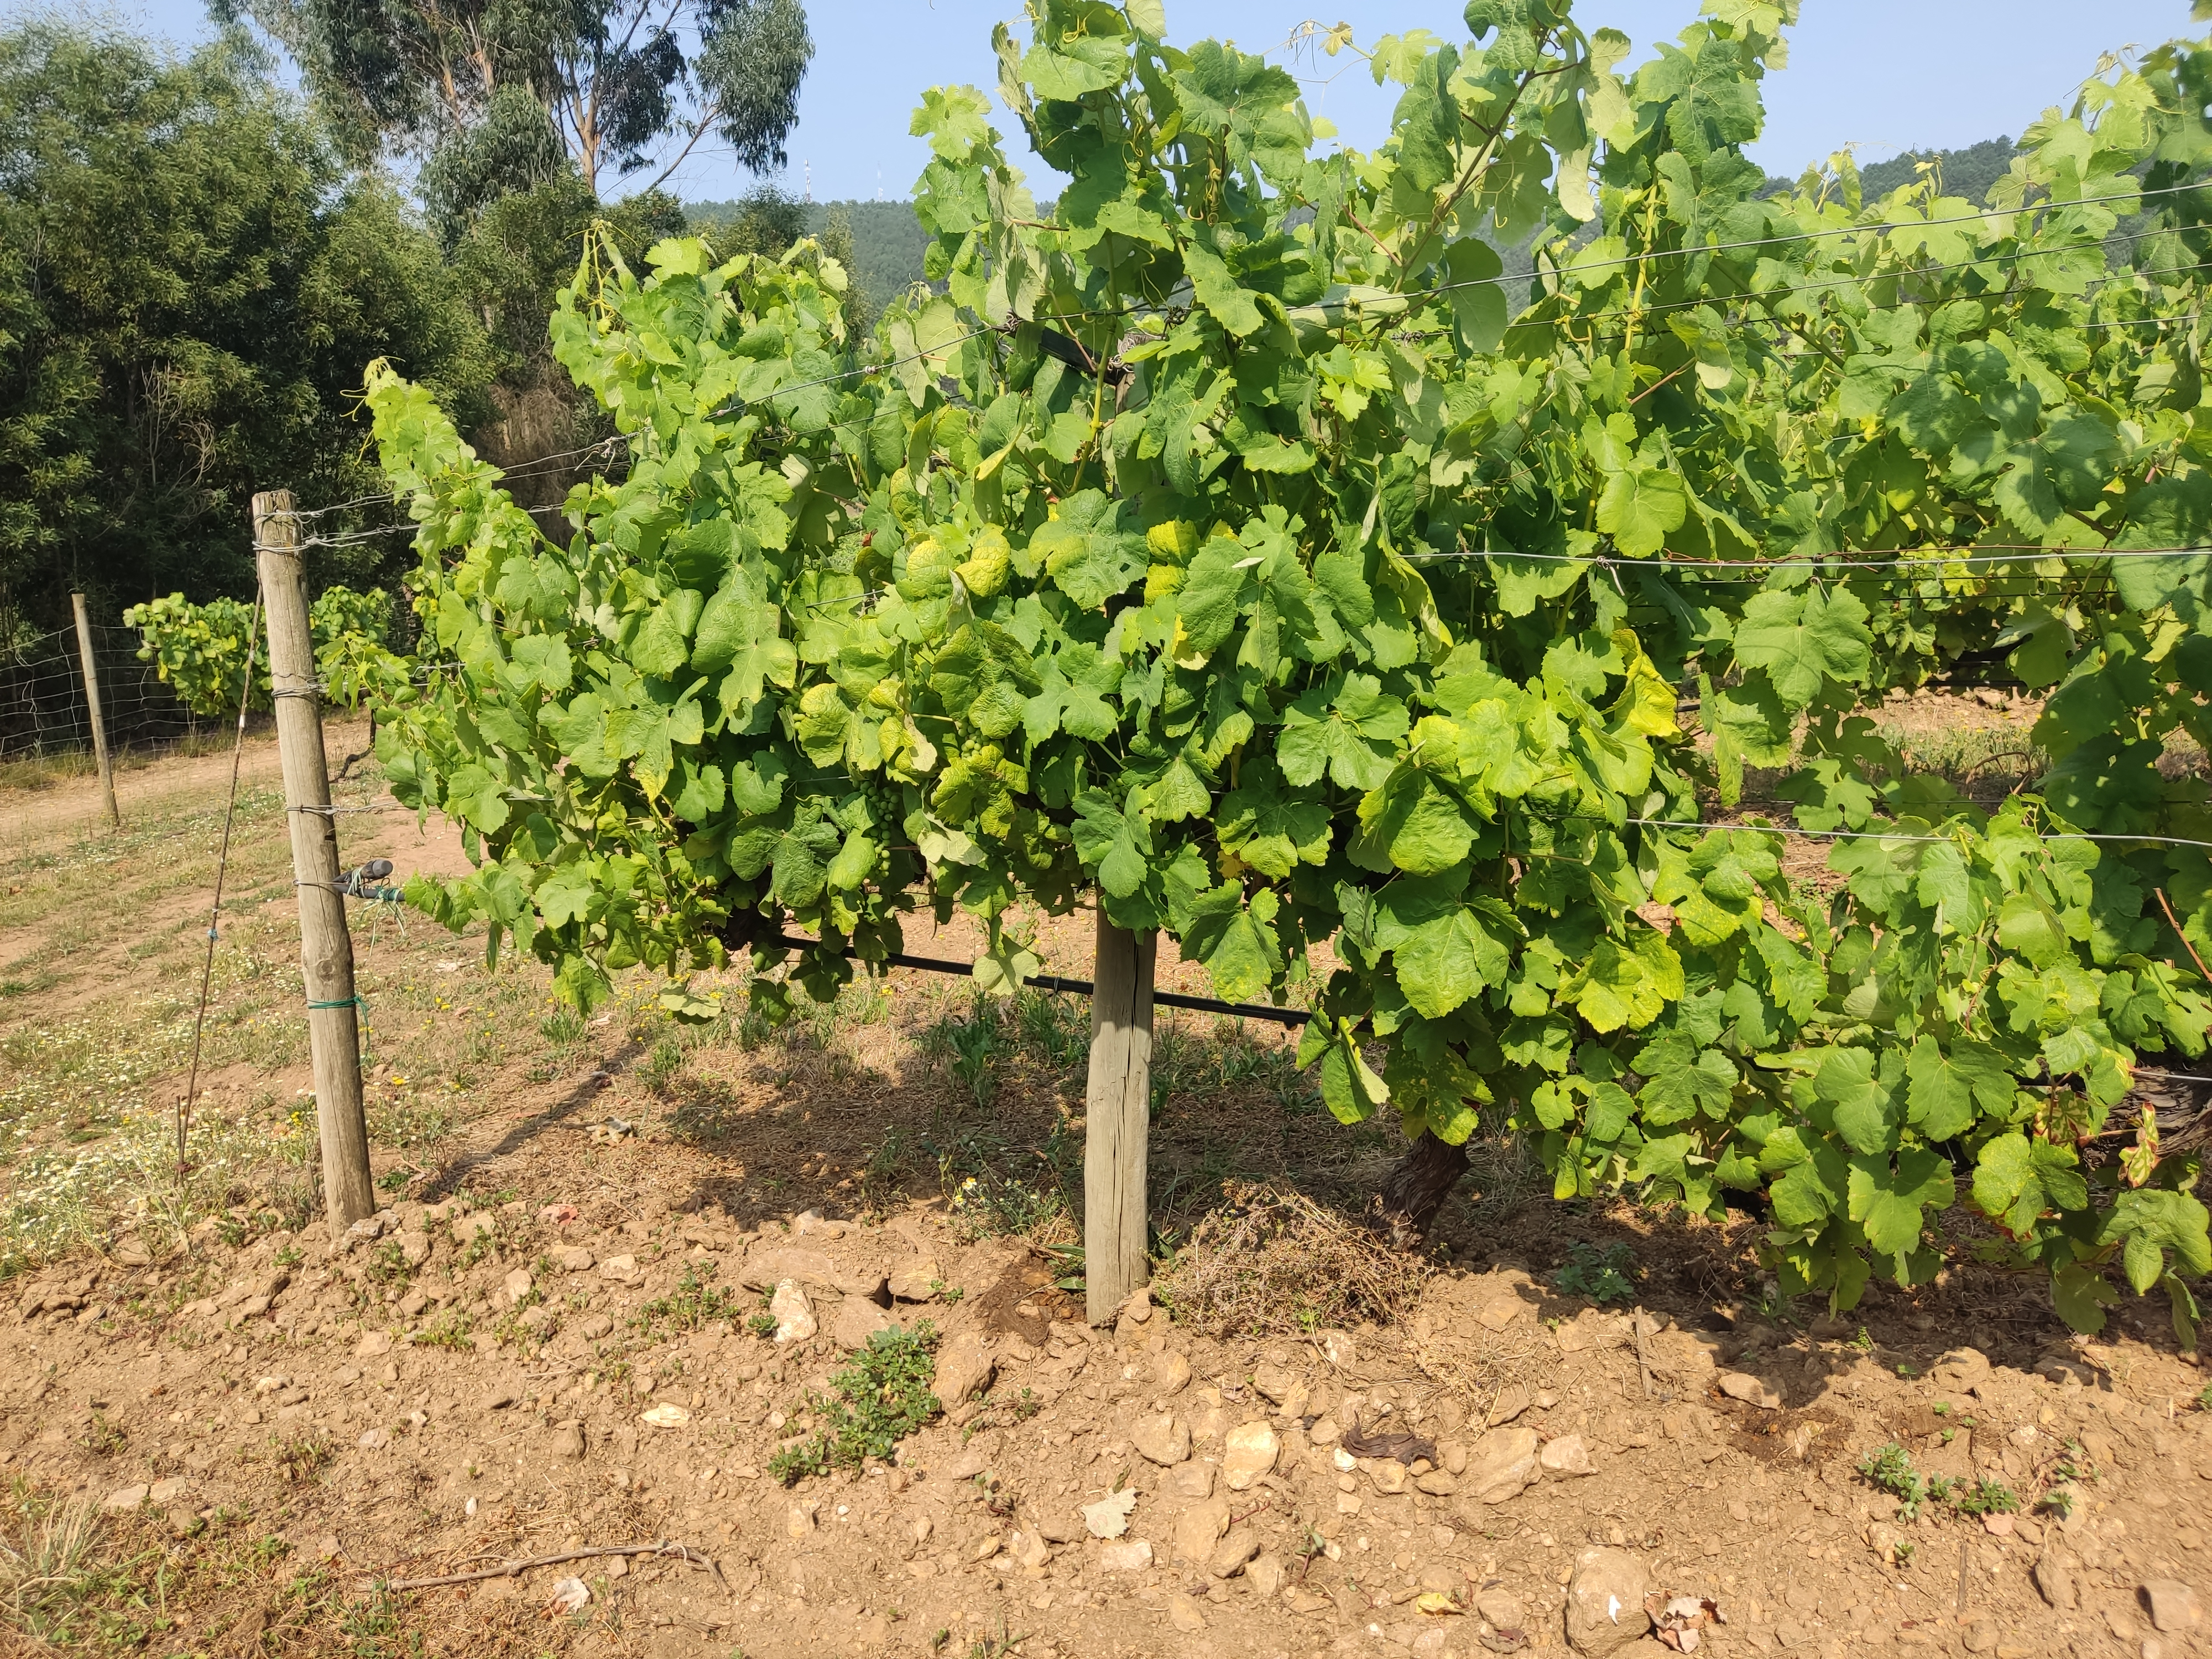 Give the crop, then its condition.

grapevine, not affected by esca disease
